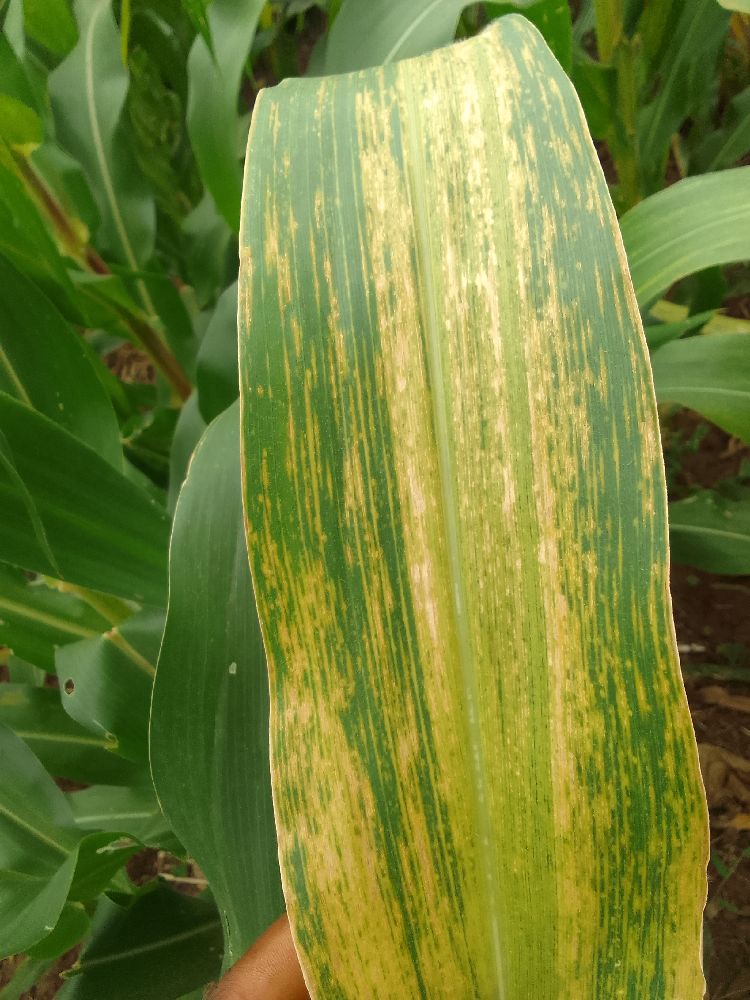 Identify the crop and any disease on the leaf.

maize, maize lethal necrosis
